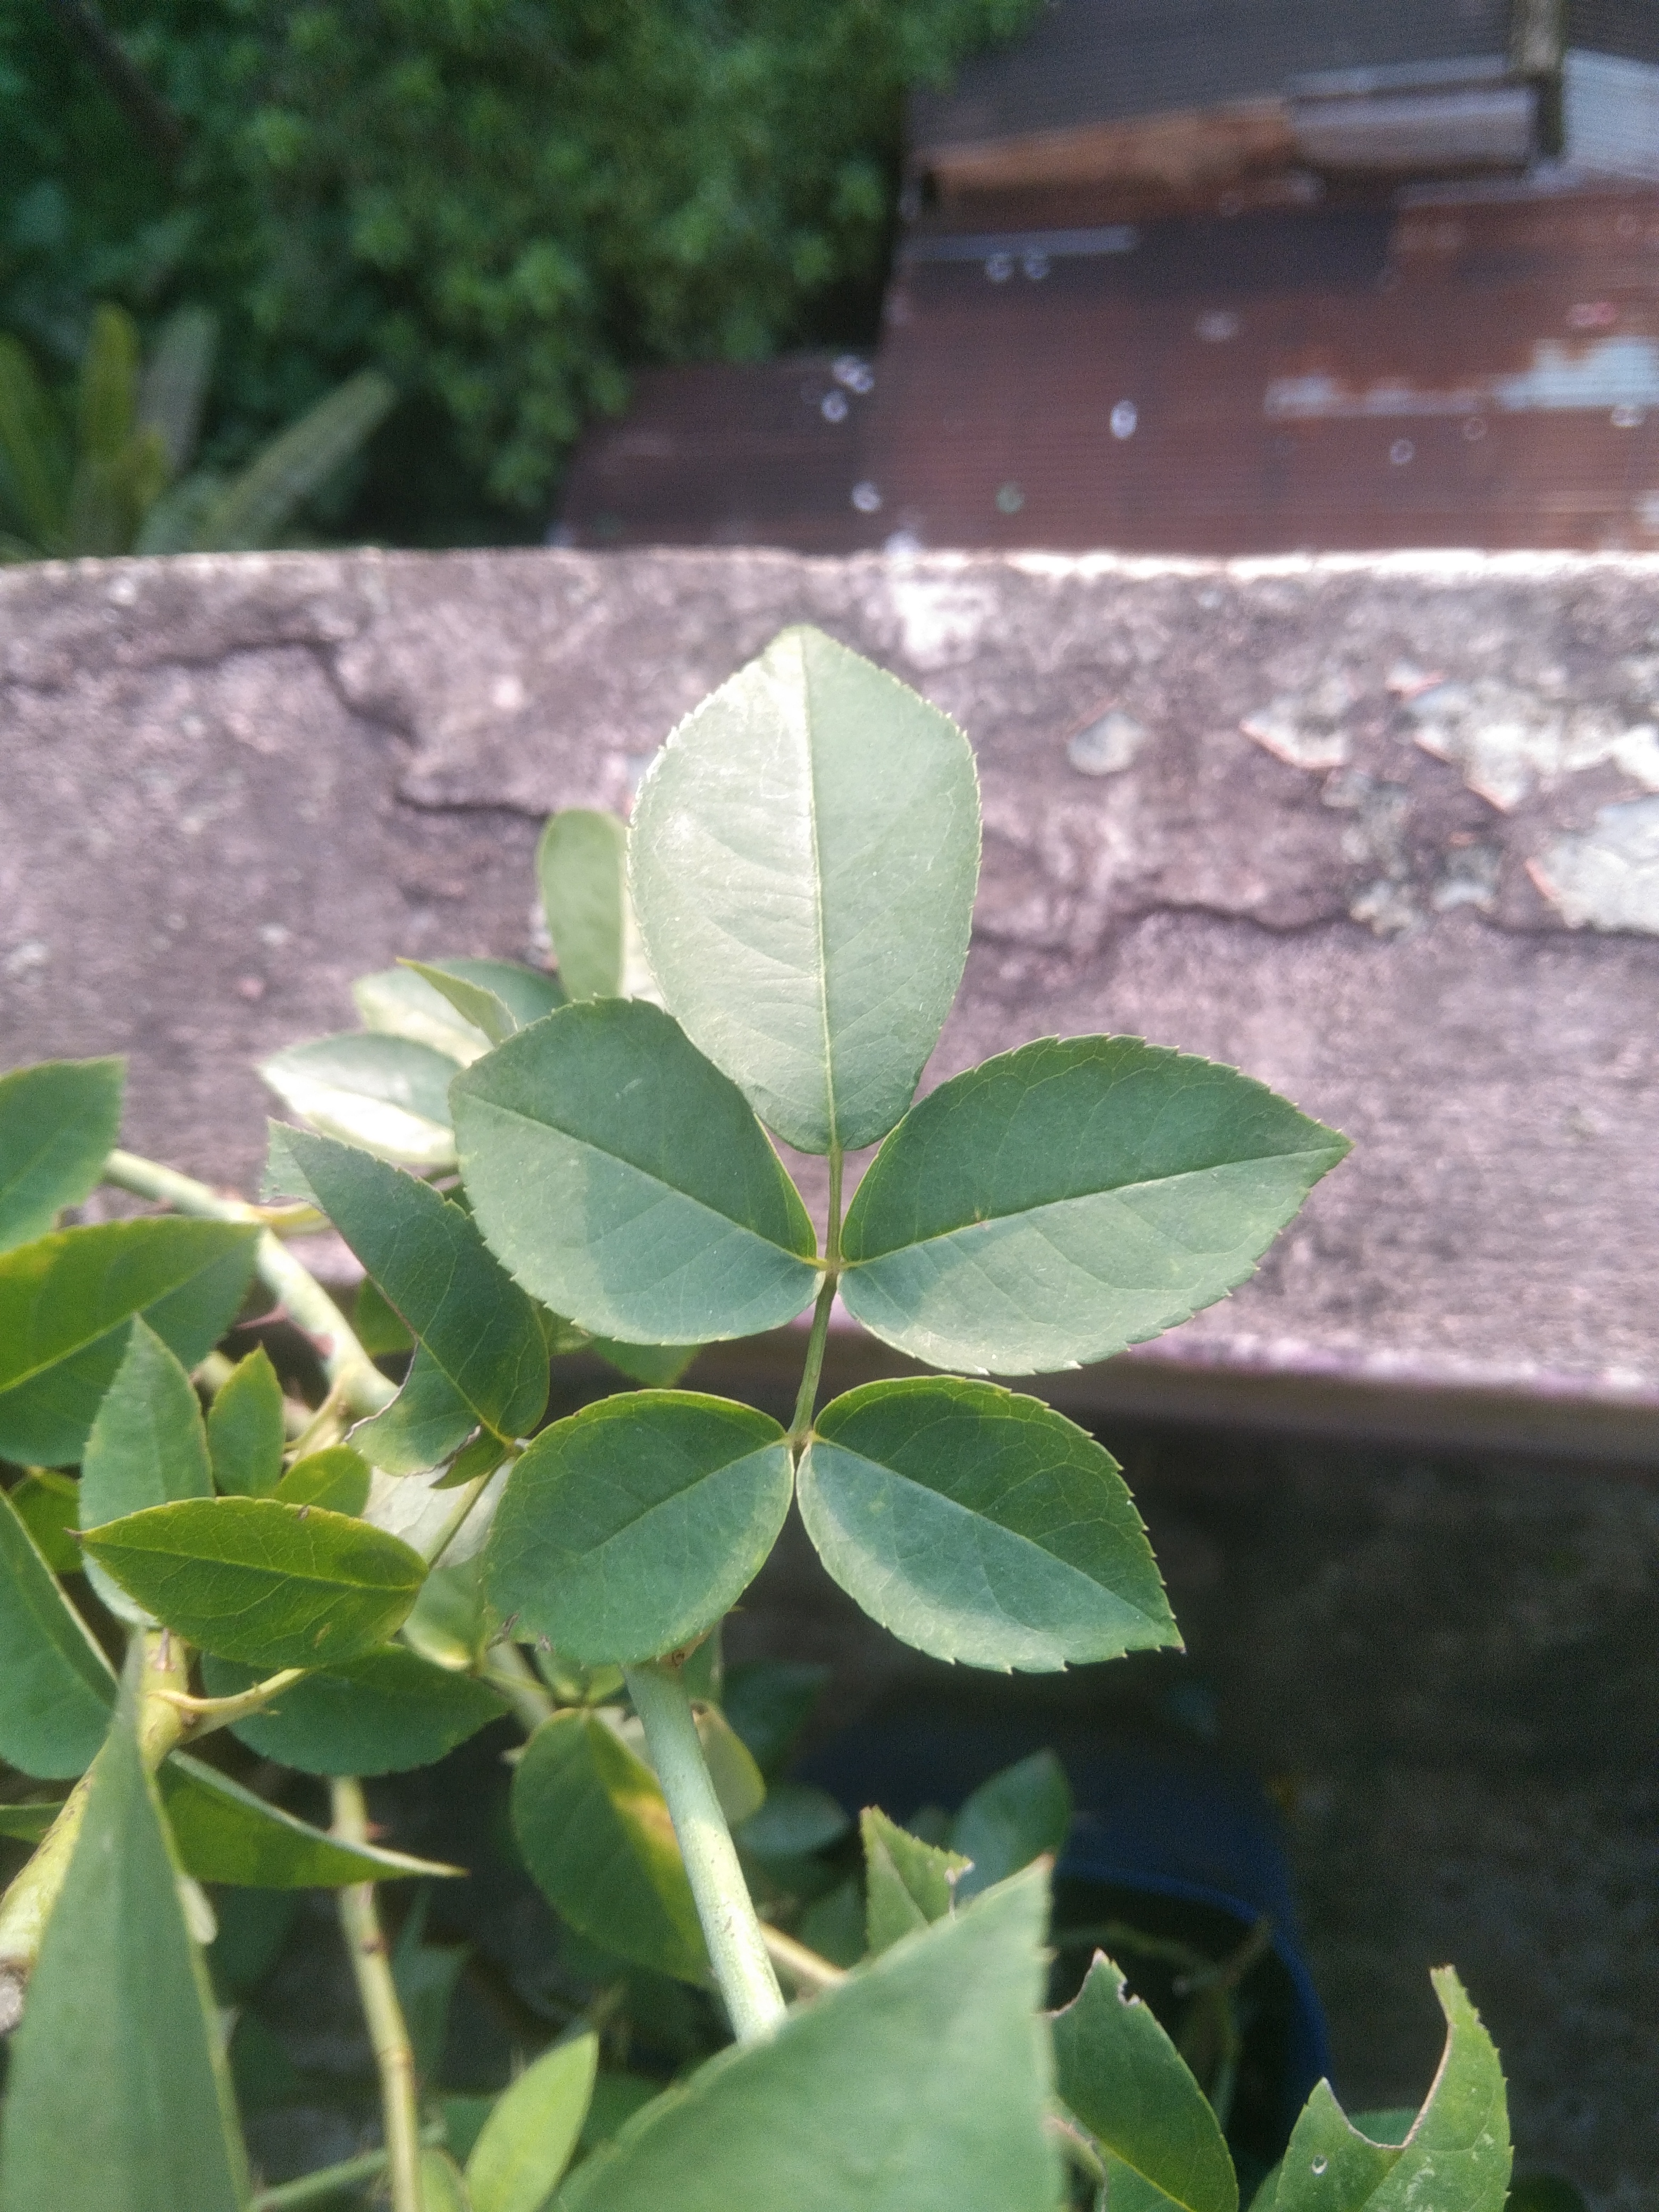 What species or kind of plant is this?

rose
